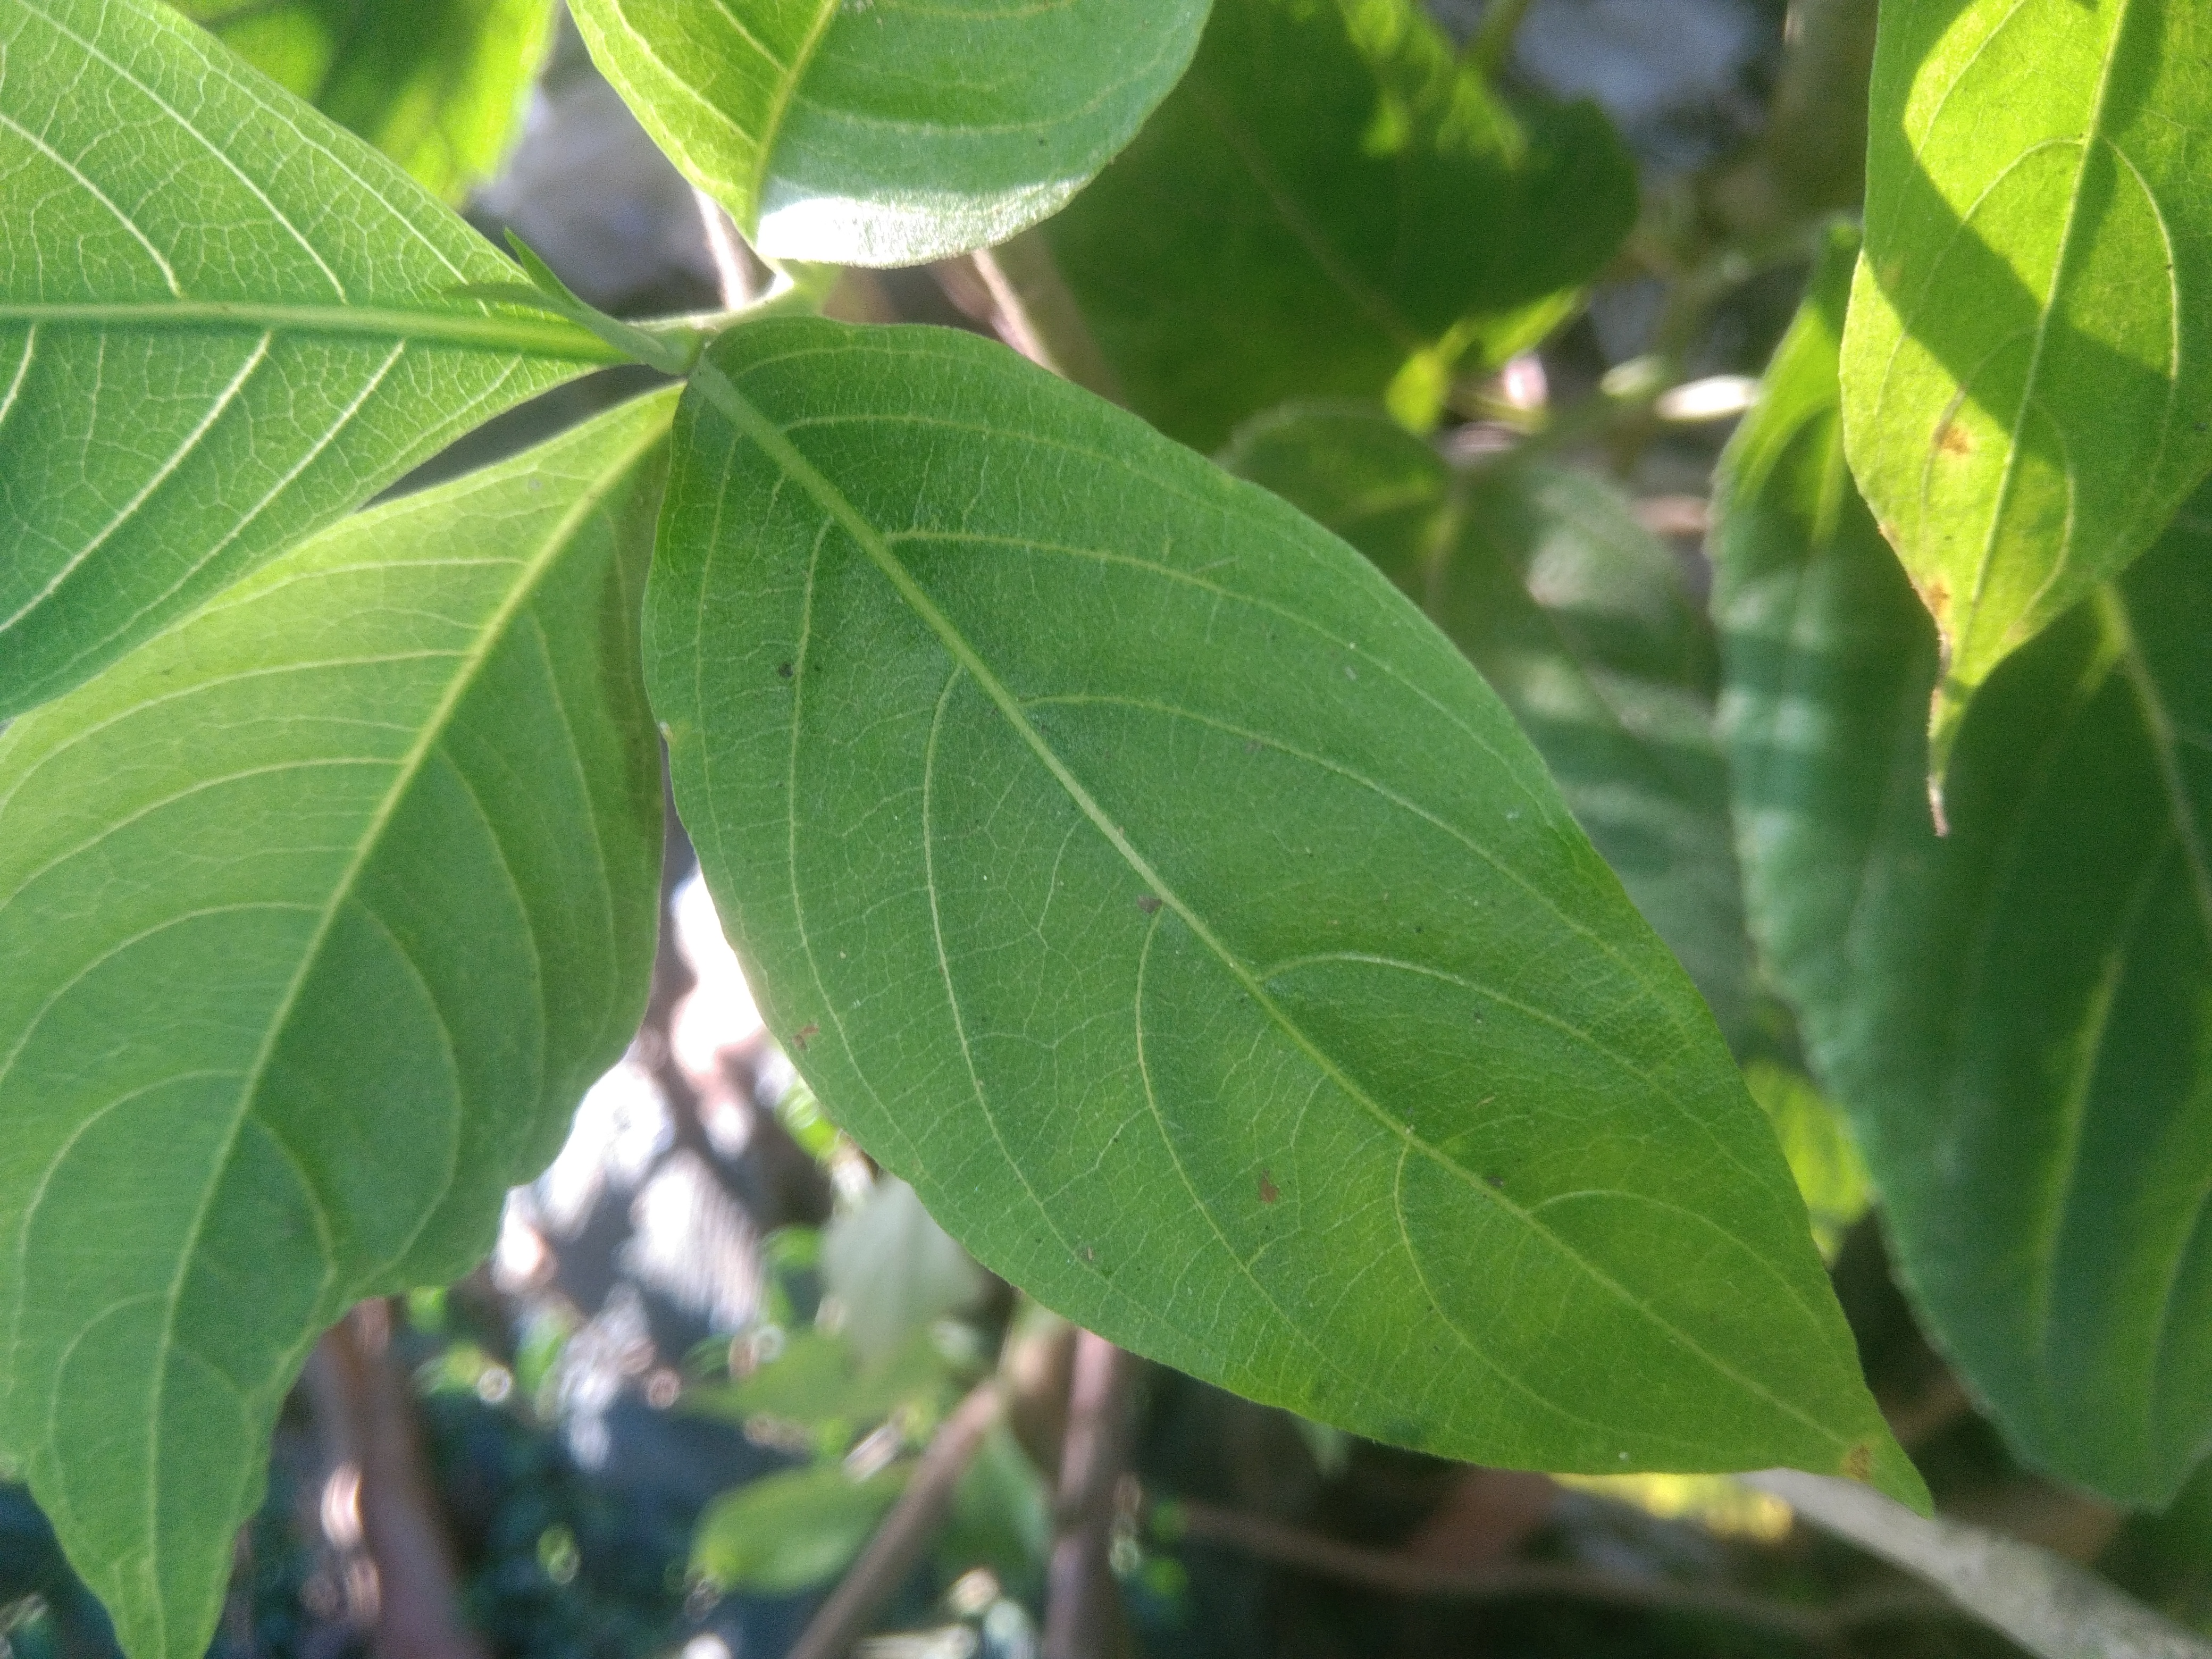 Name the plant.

vasaka
